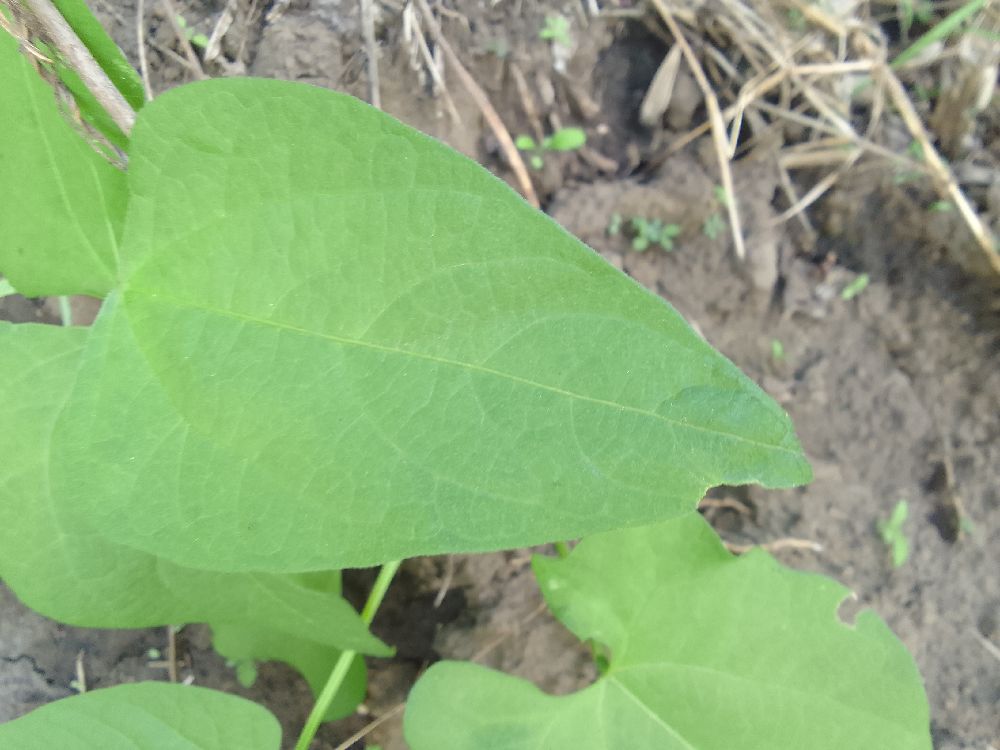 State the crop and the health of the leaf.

common bean, healthy
